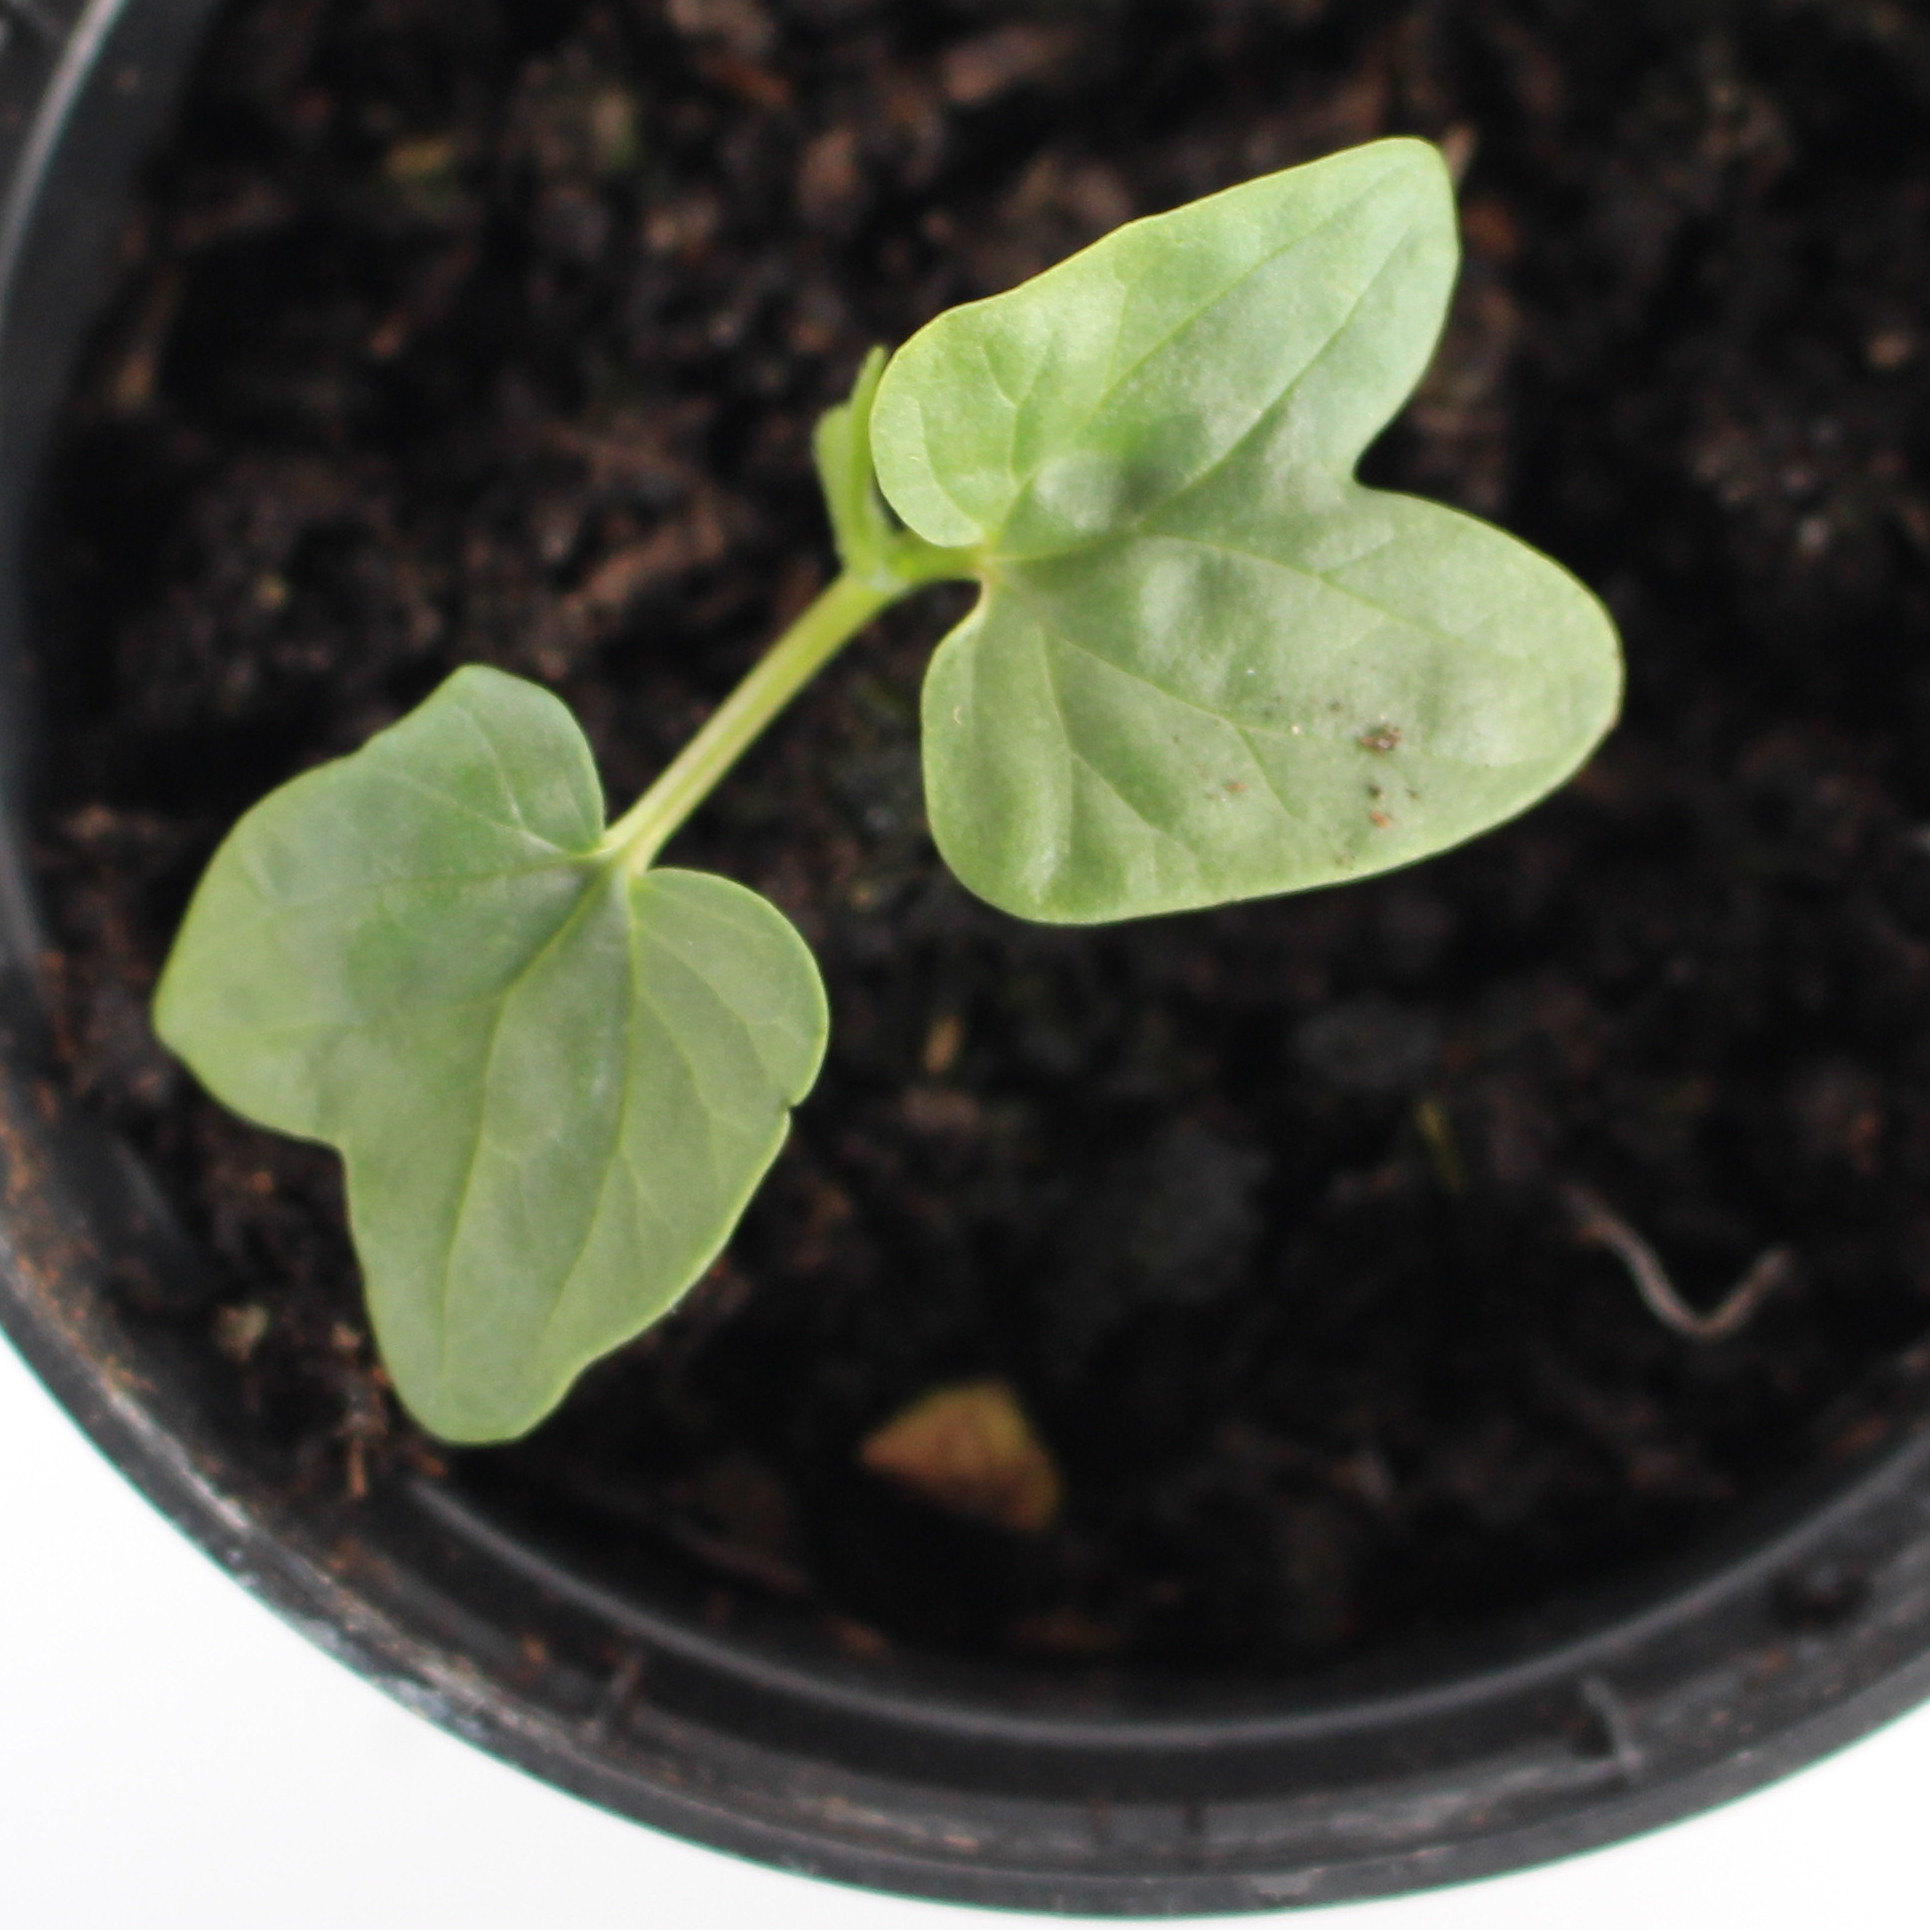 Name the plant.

Convolvulus arvensis
